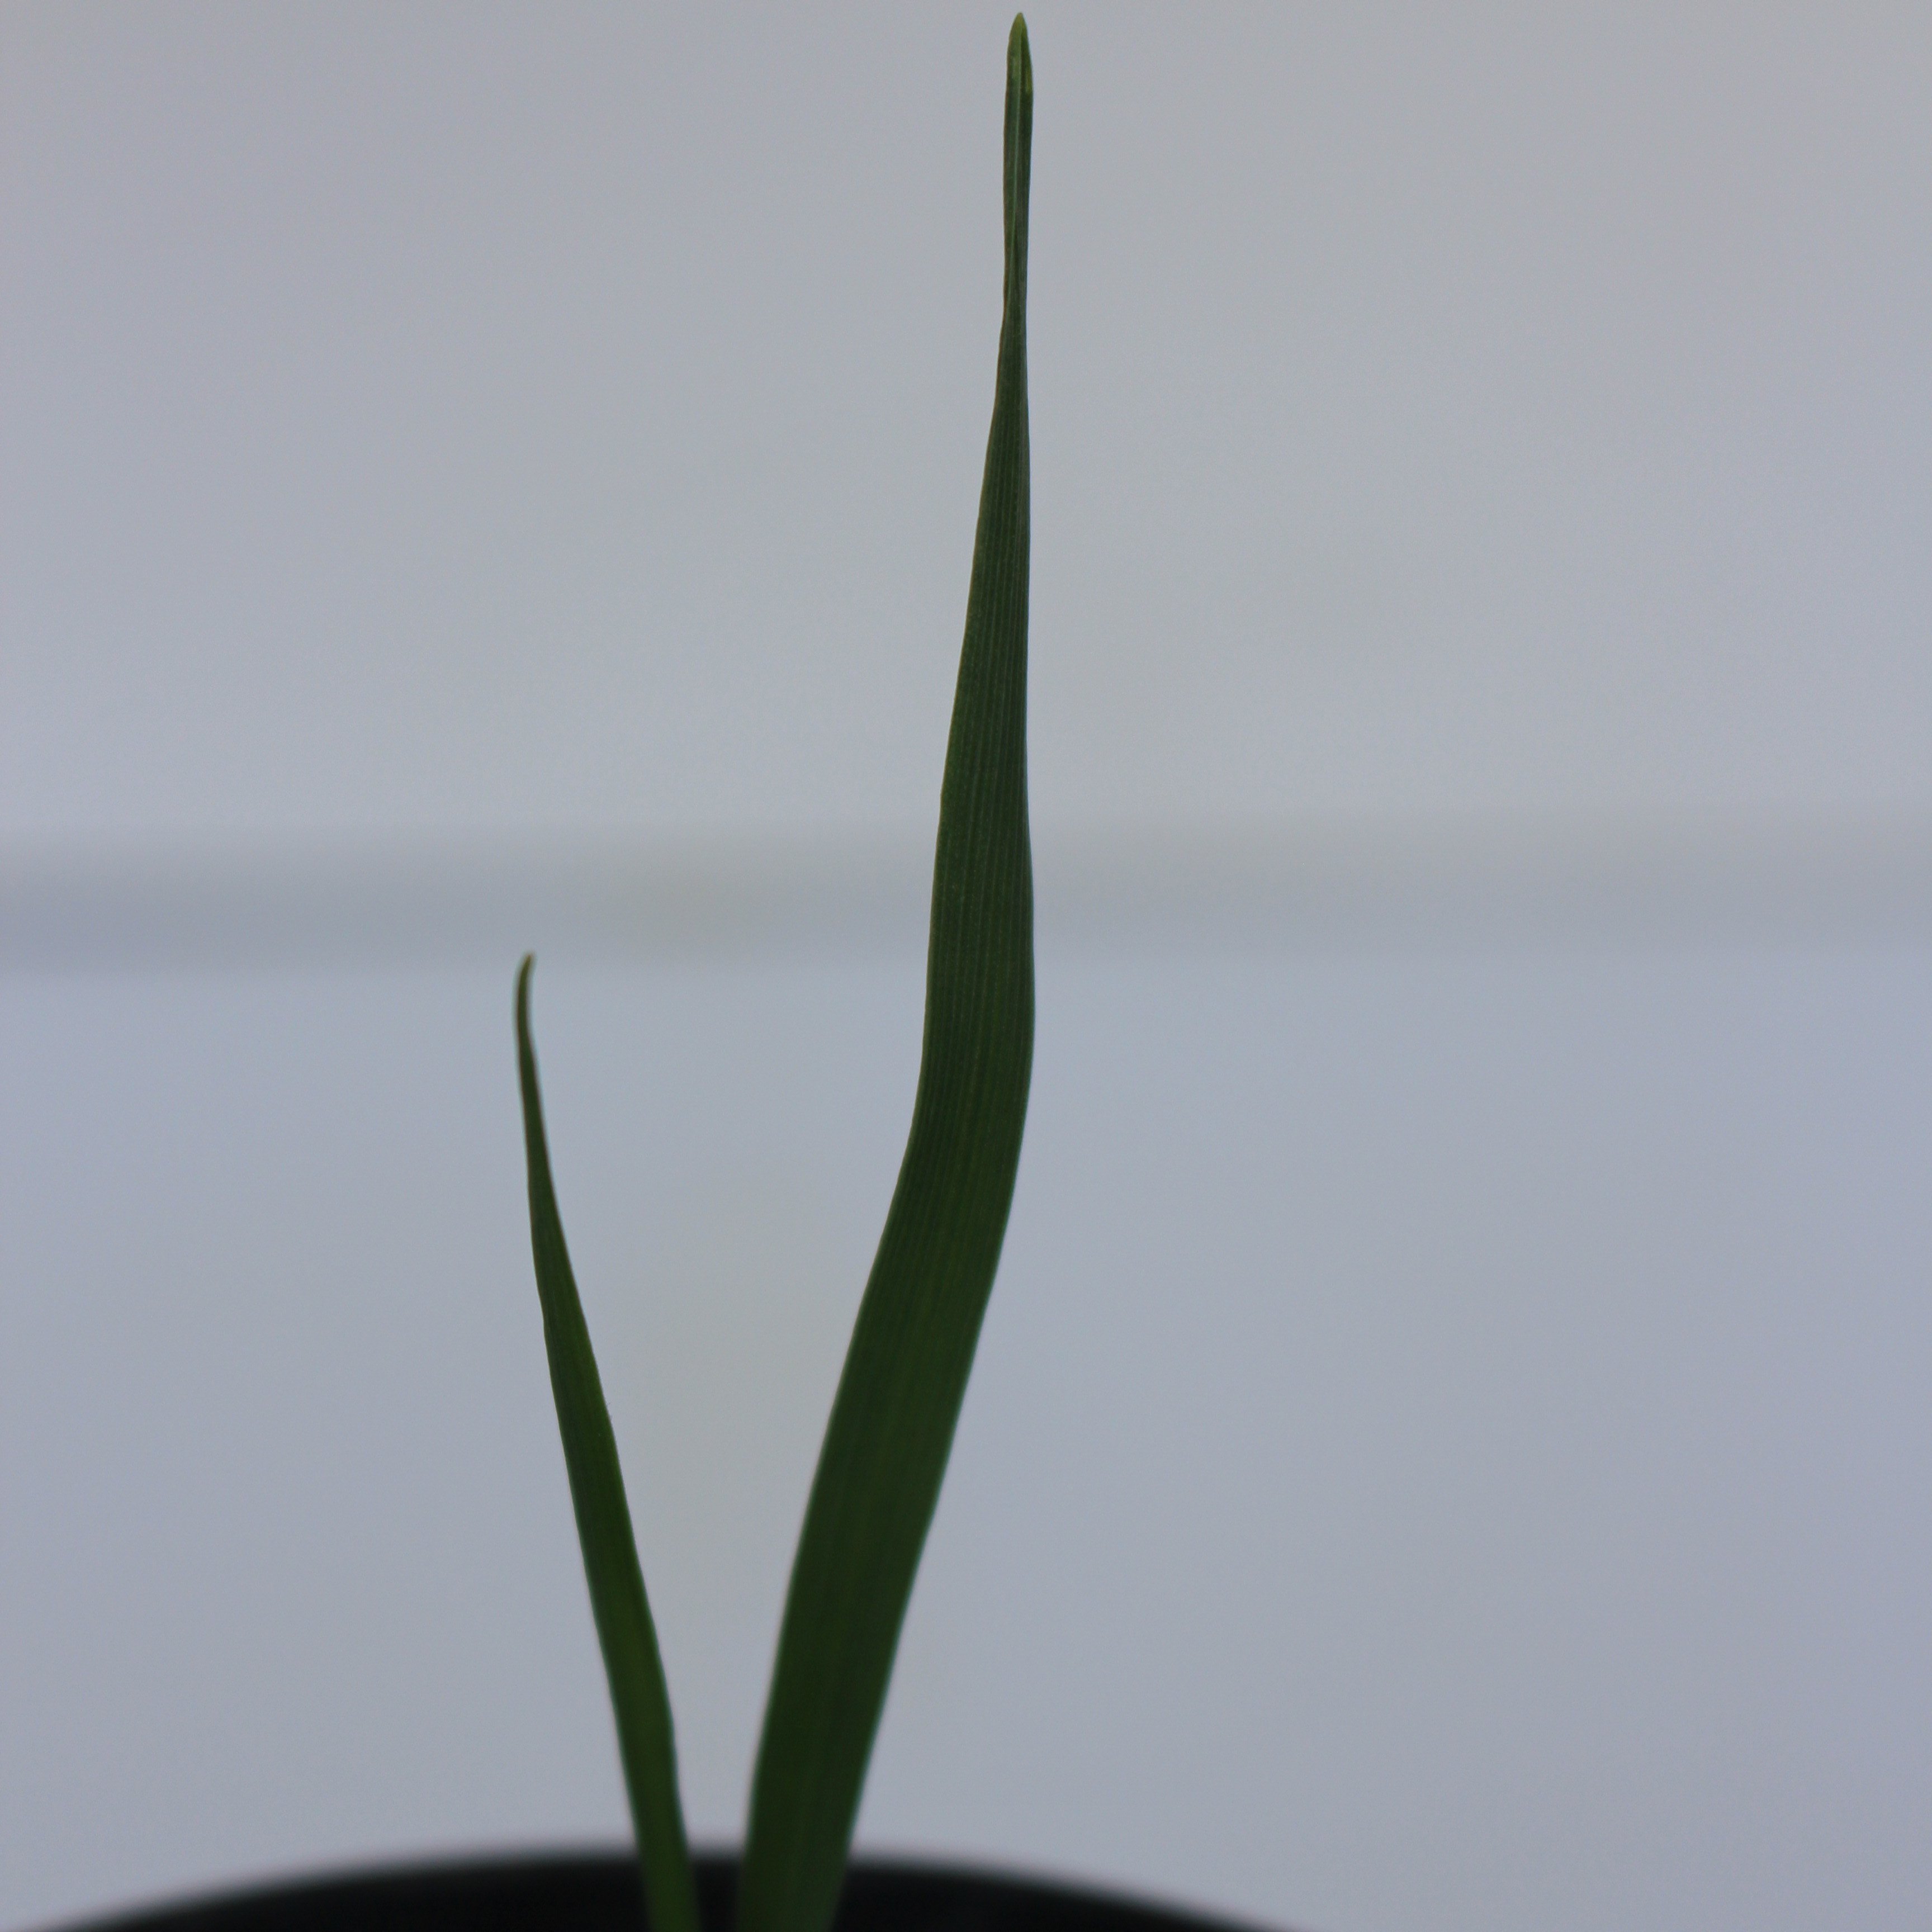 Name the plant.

Avena sterilis
